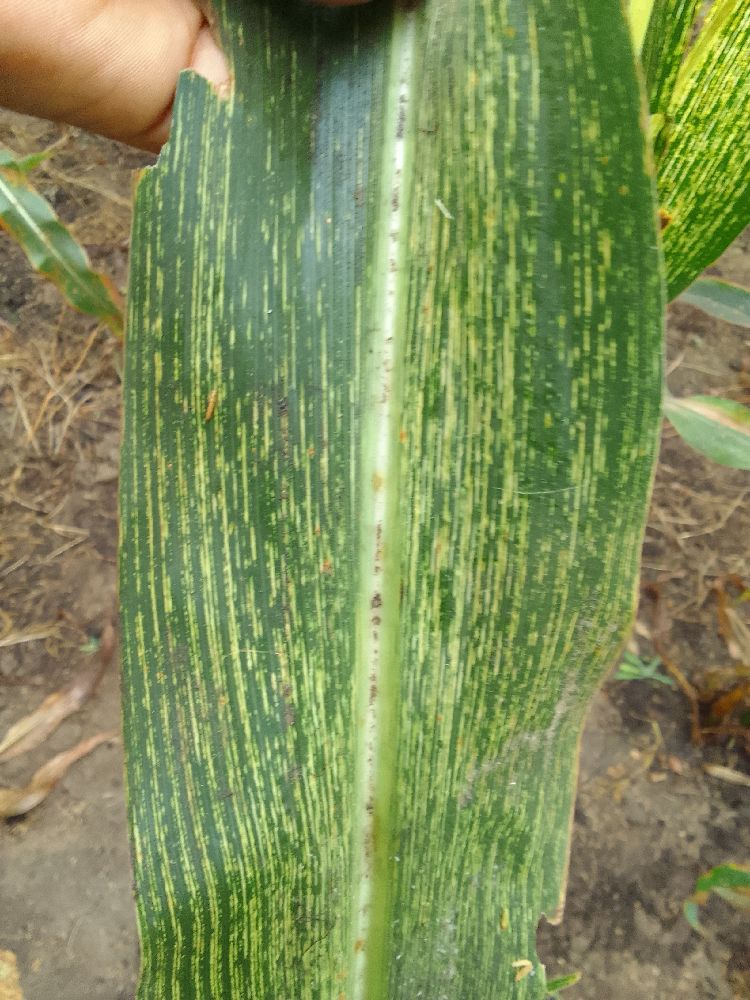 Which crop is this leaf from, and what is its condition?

maize, maize streak virus
